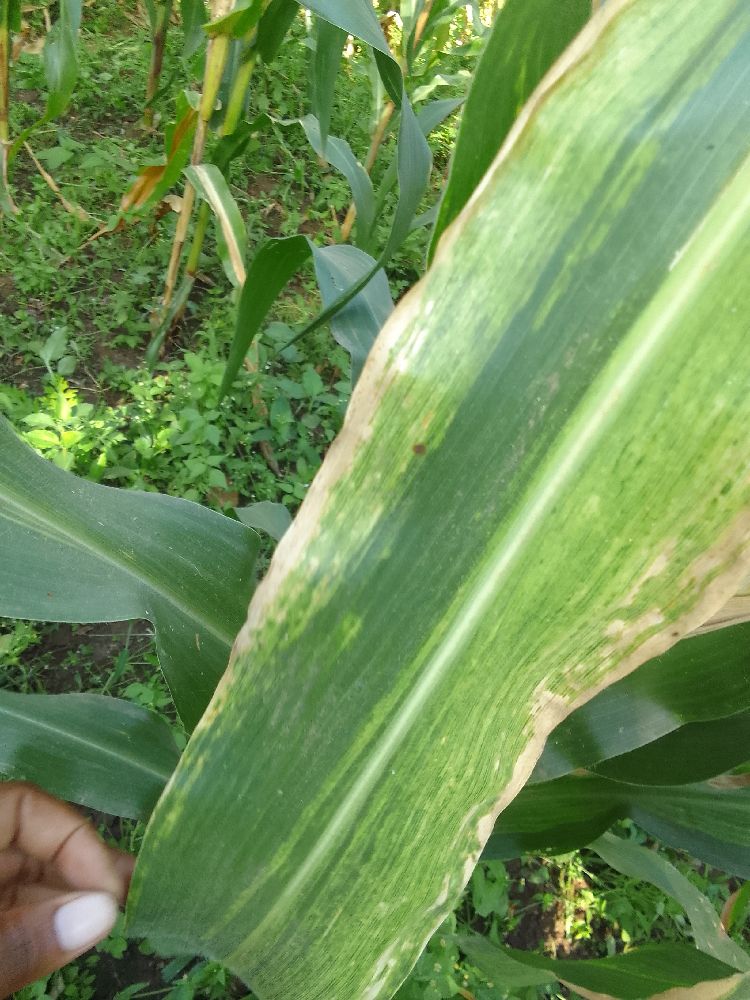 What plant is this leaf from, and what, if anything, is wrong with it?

maize, maize lethal necrosis
